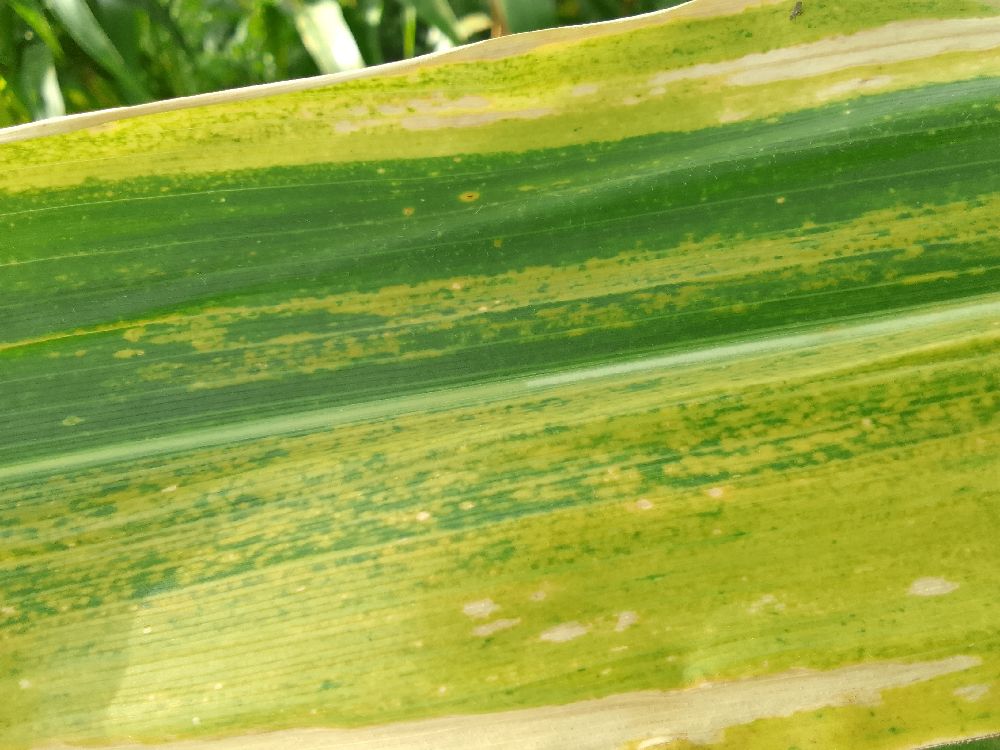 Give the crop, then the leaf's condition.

maize, maize lethal necrosis
